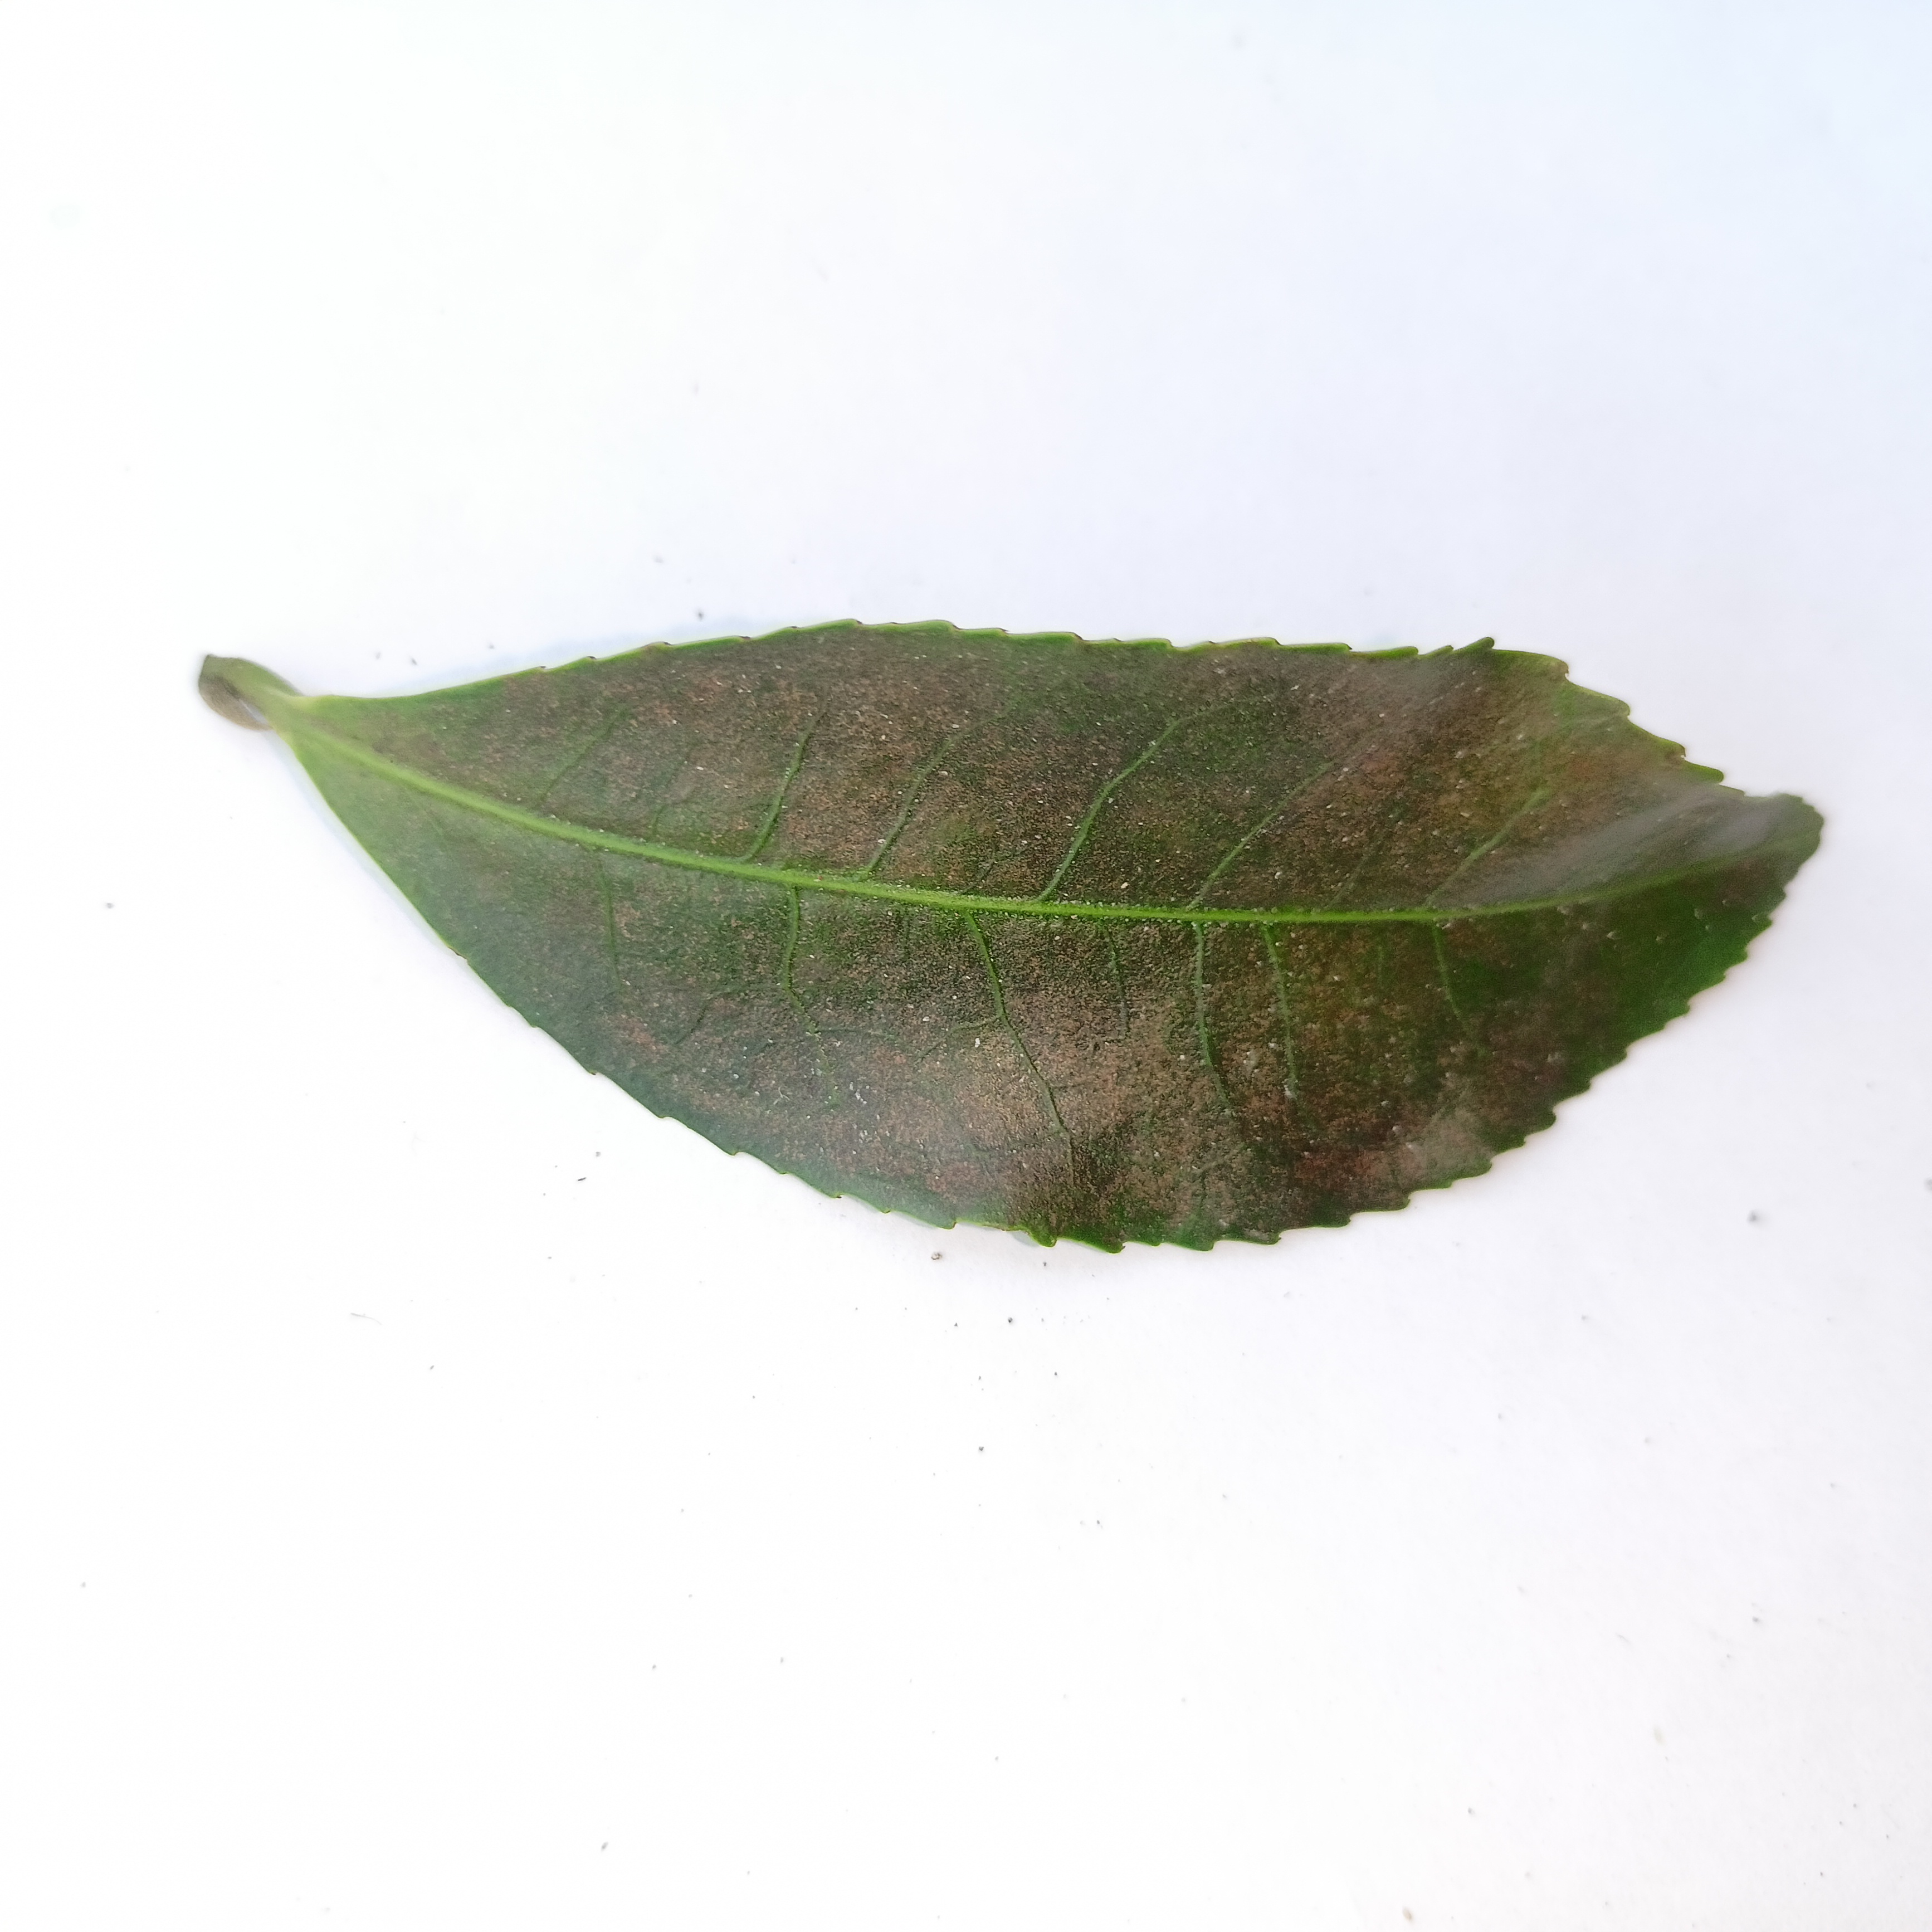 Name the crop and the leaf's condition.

tea, red rust
